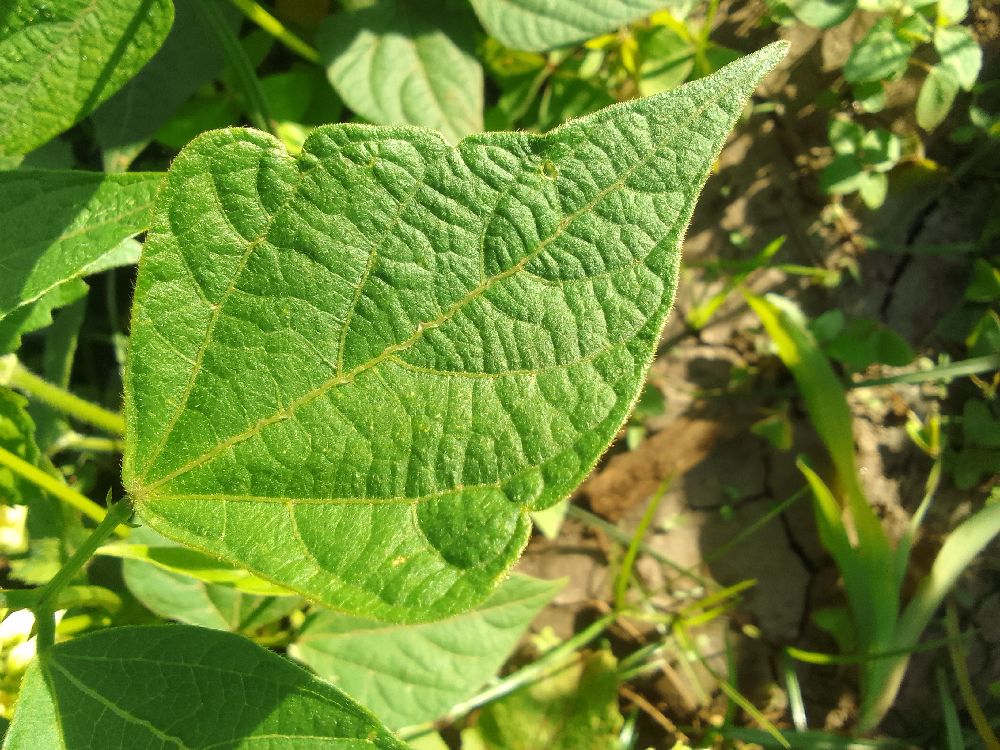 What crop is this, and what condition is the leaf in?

common bean, healthy
